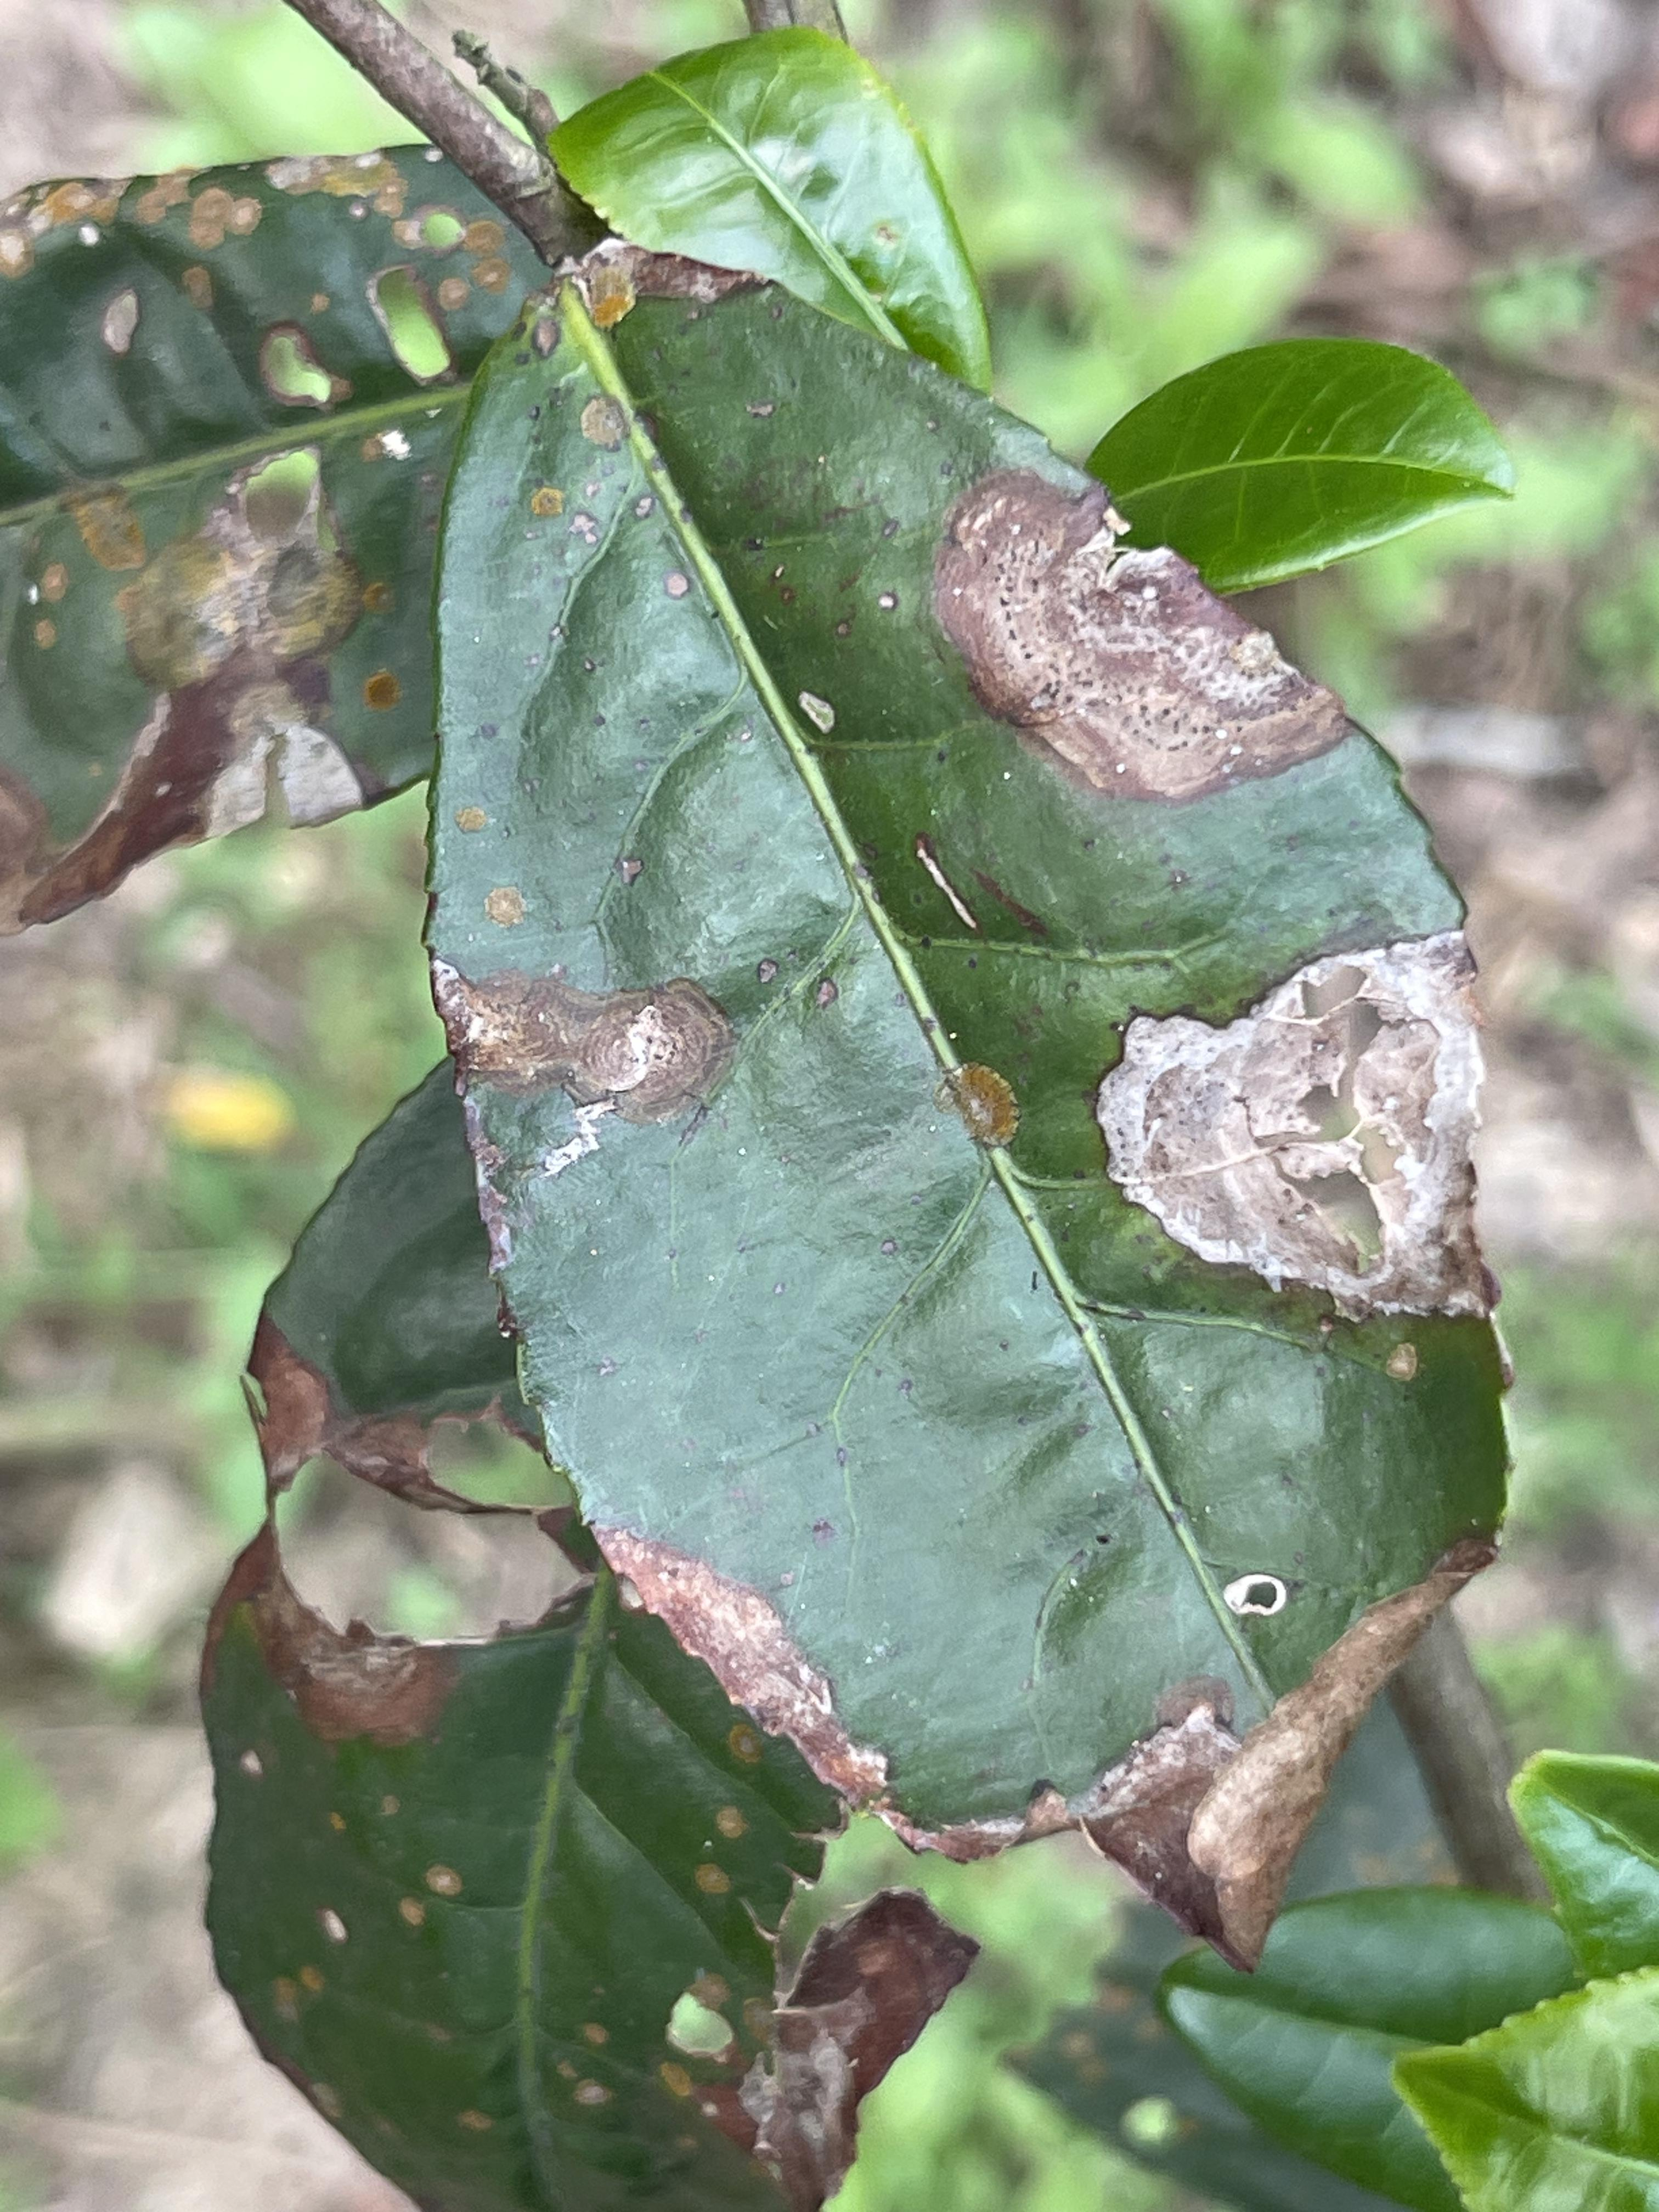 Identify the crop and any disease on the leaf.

tea, blight
